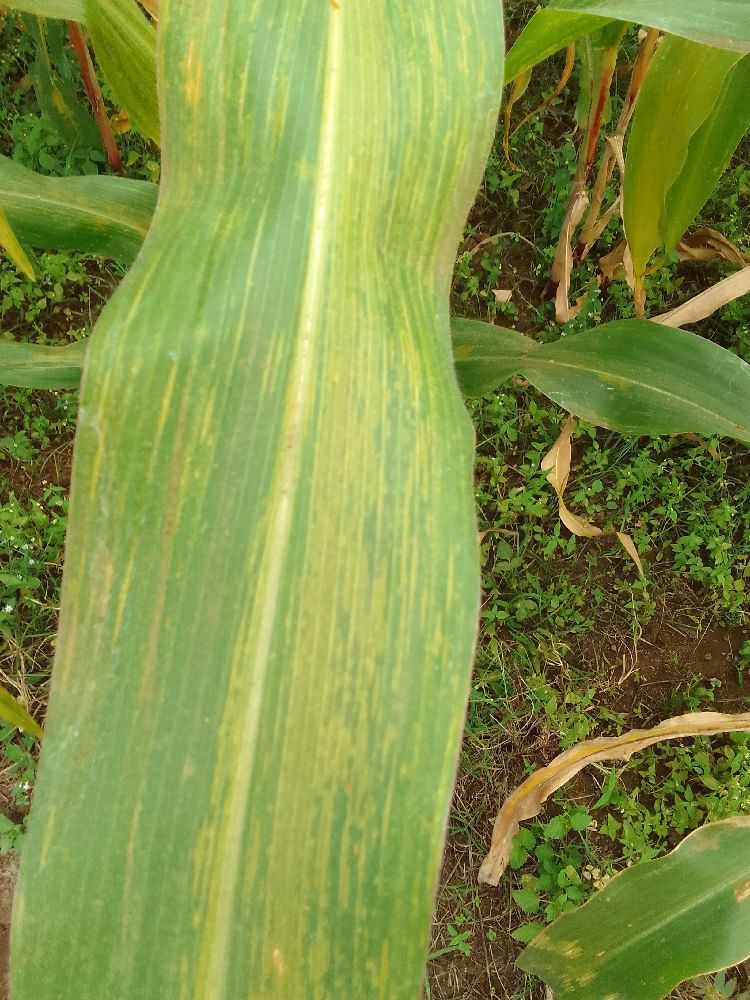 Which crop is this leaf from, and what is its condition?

maize, maize lethal necrosis
